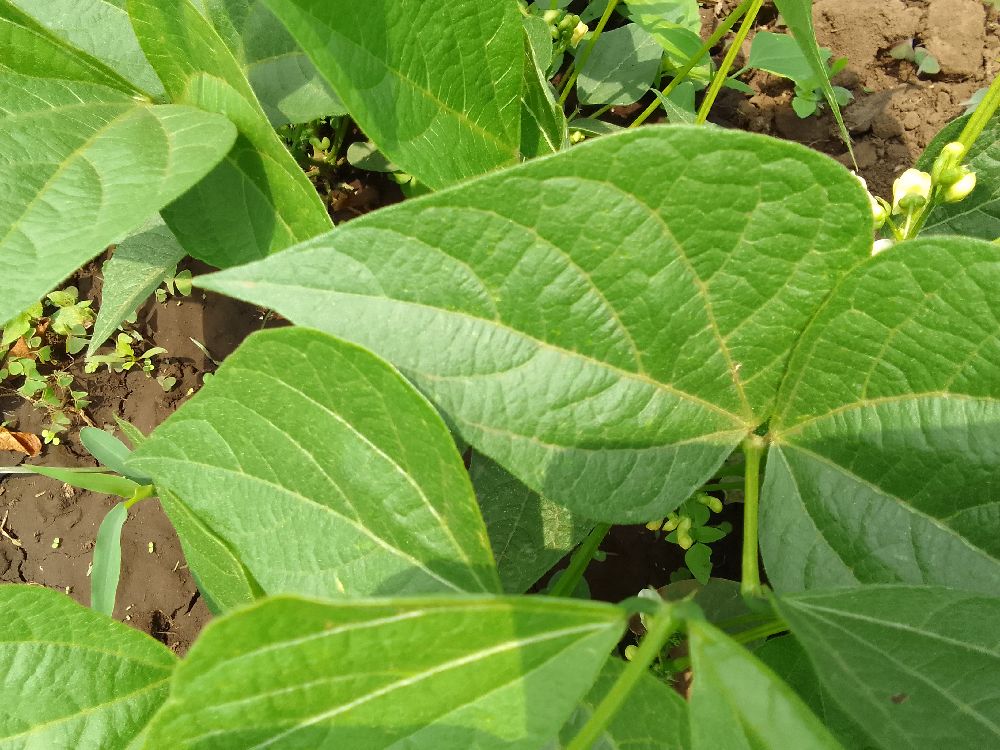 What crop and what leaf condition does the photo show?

common bean, healthy
